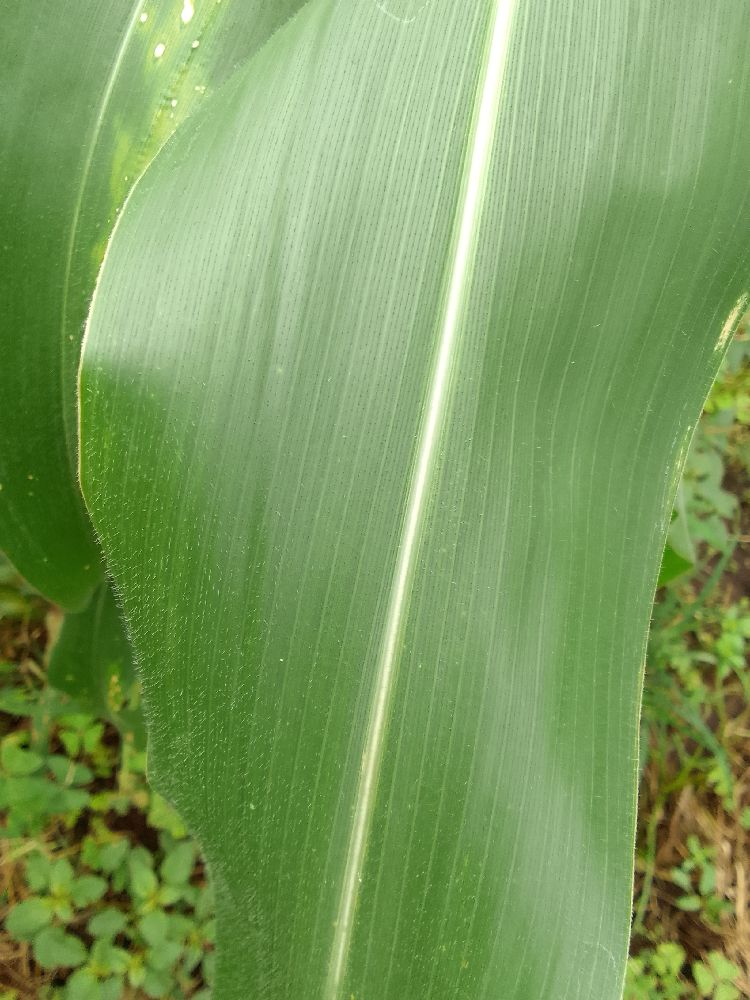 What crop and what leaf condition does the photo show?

maize, healthy
